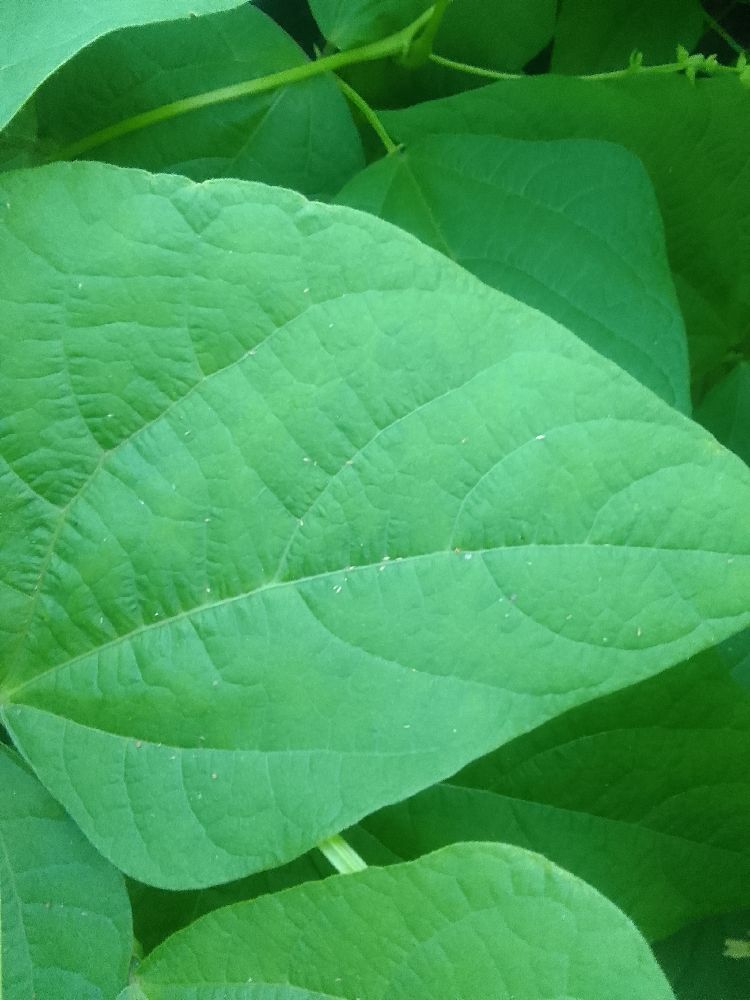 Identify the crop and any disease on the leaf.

common bean, healthy
